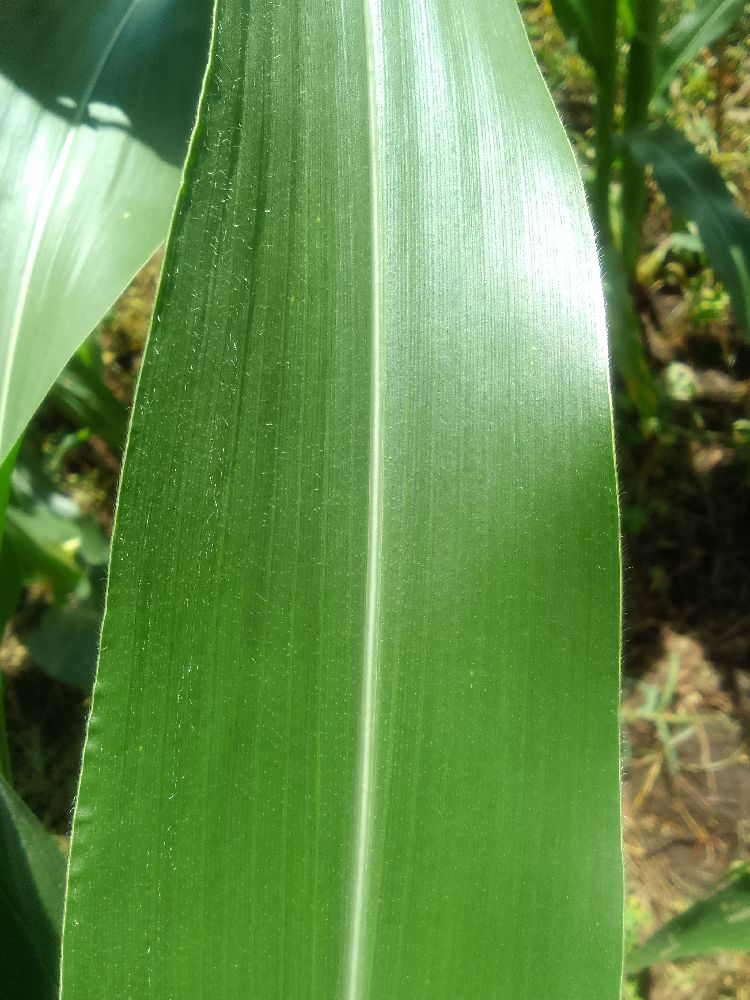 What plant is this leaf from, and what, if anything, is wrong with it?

maize, healthy
